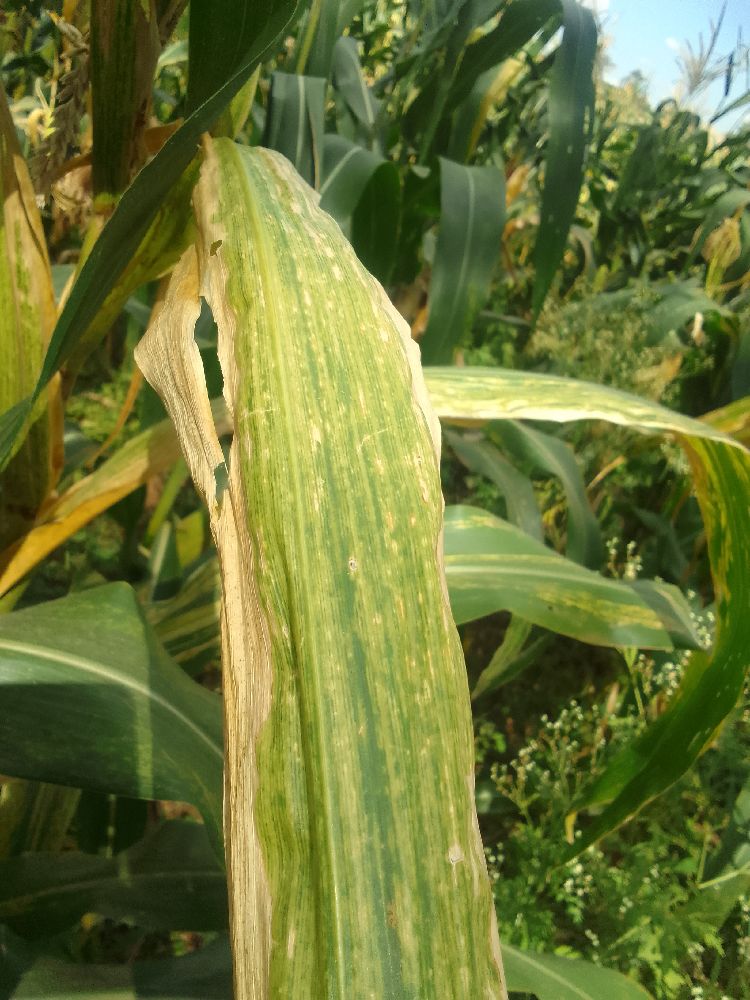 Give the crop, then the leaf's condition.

maize, maize lethal necrosis
